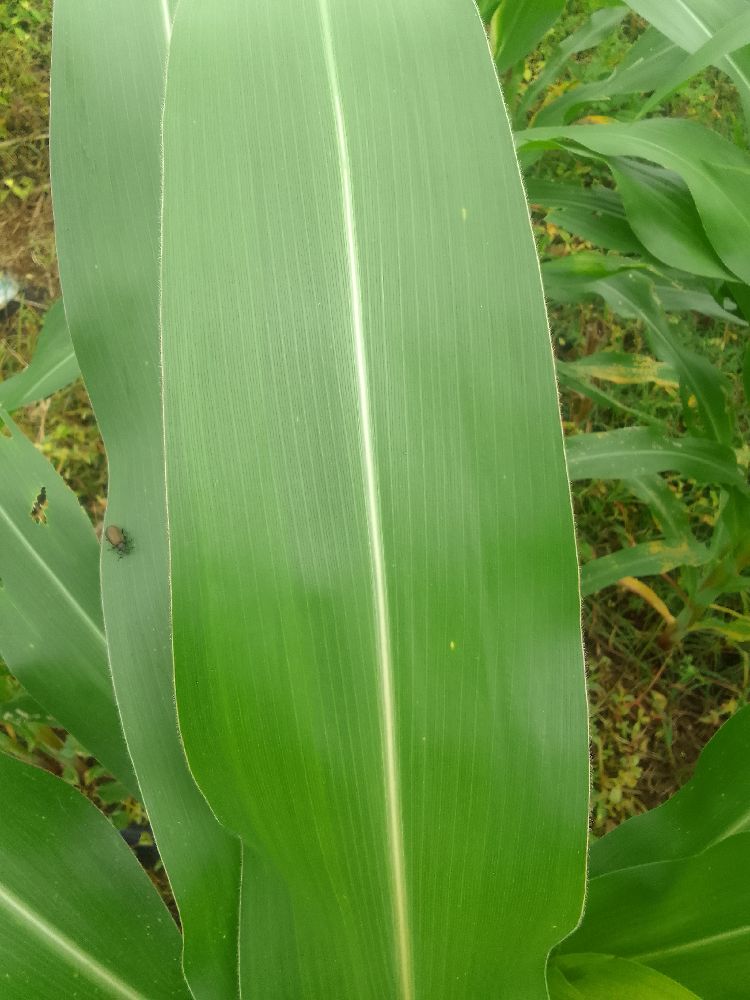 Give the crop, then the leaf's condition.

maize, healthy
